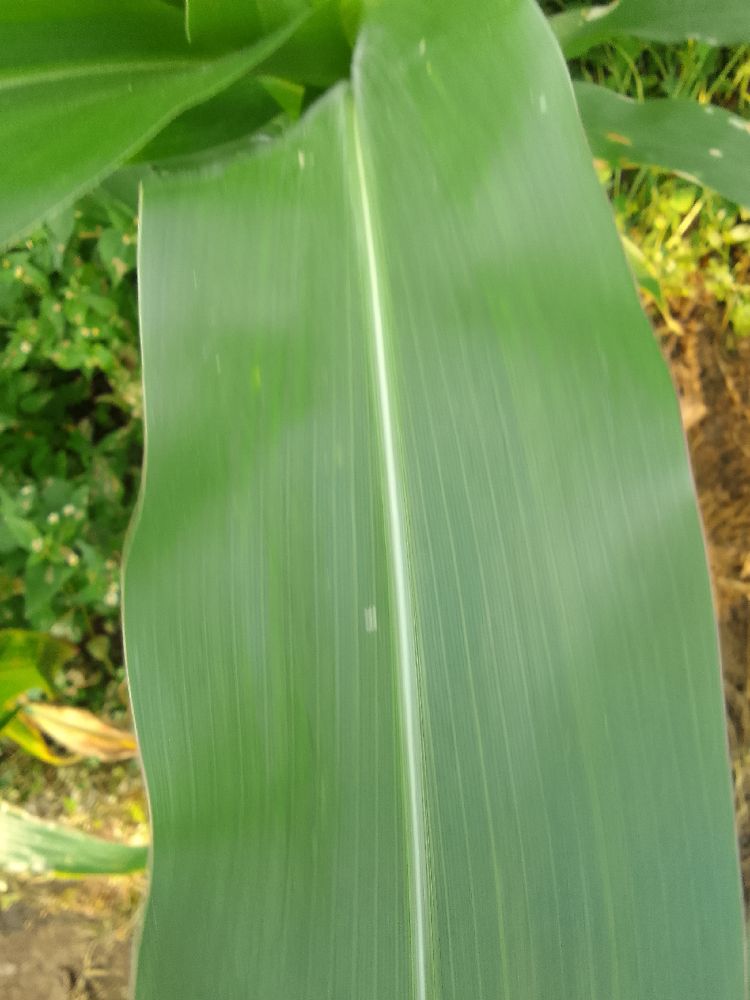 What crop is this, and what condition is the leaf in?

maize, healthy
